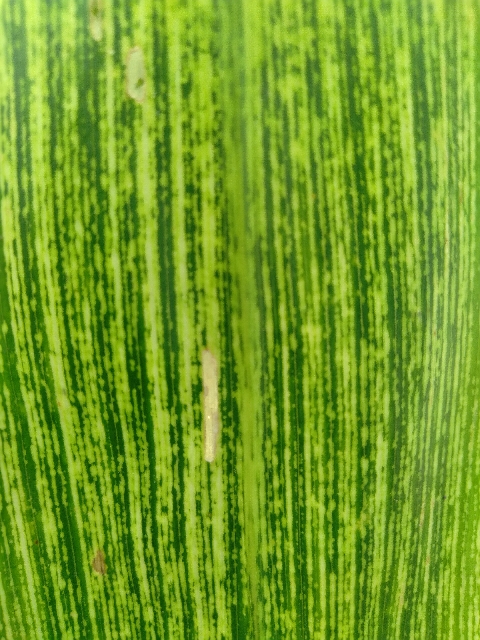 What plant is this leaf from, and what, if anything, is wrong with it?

maize, maize streak virus
